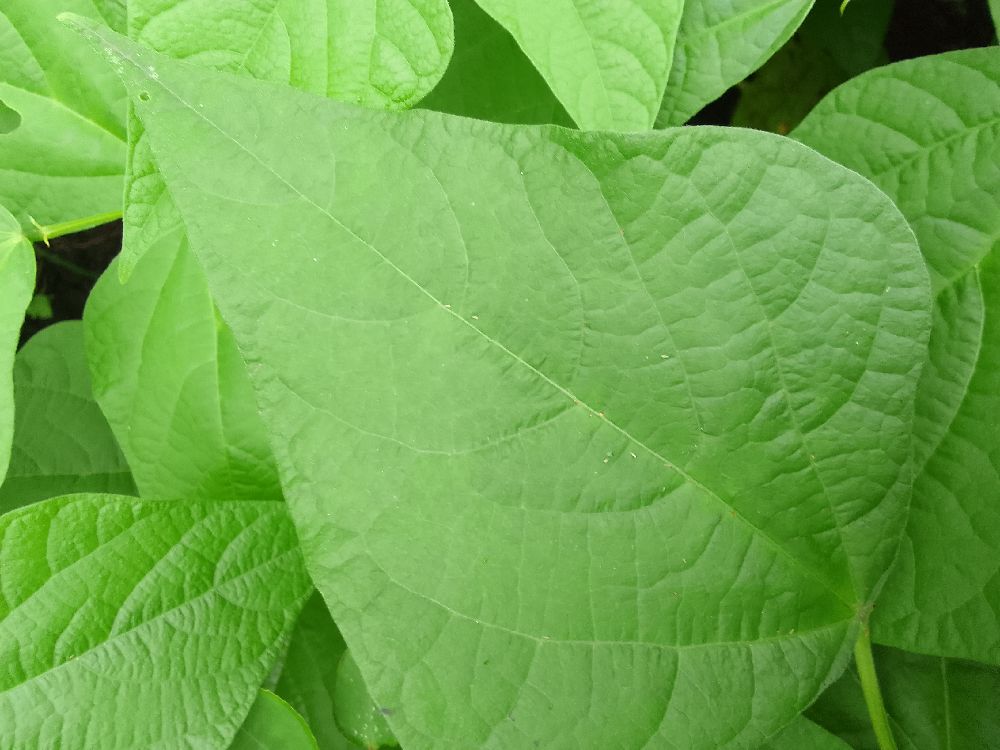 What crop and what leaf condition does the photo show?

common bean, healthy
